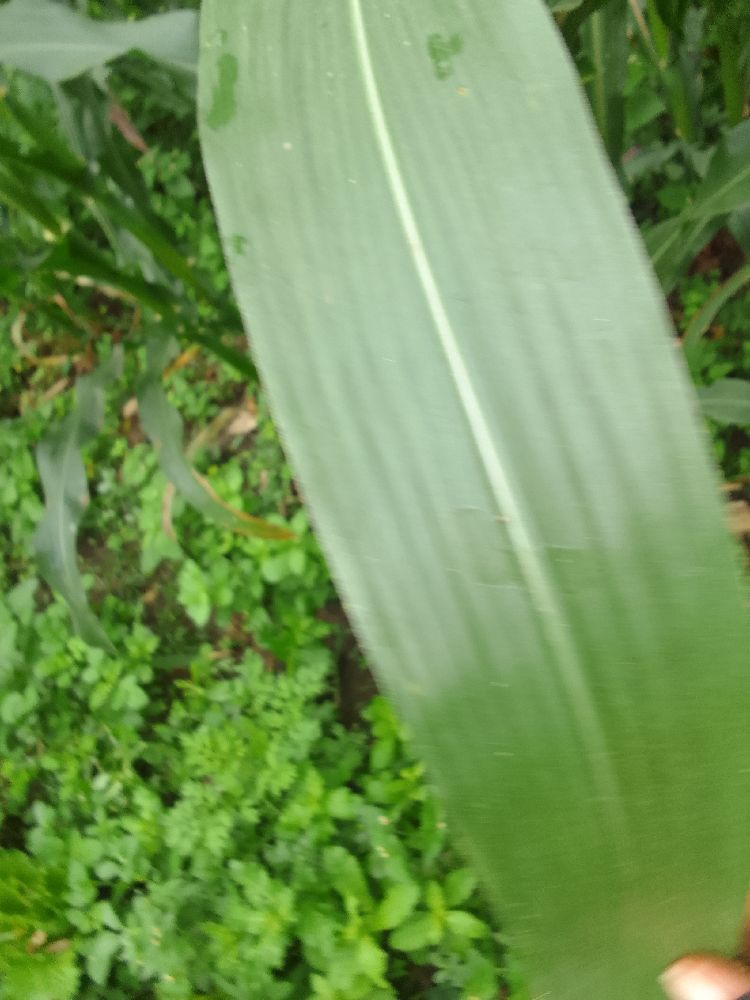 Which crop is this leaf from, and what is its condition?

maize, healthy
